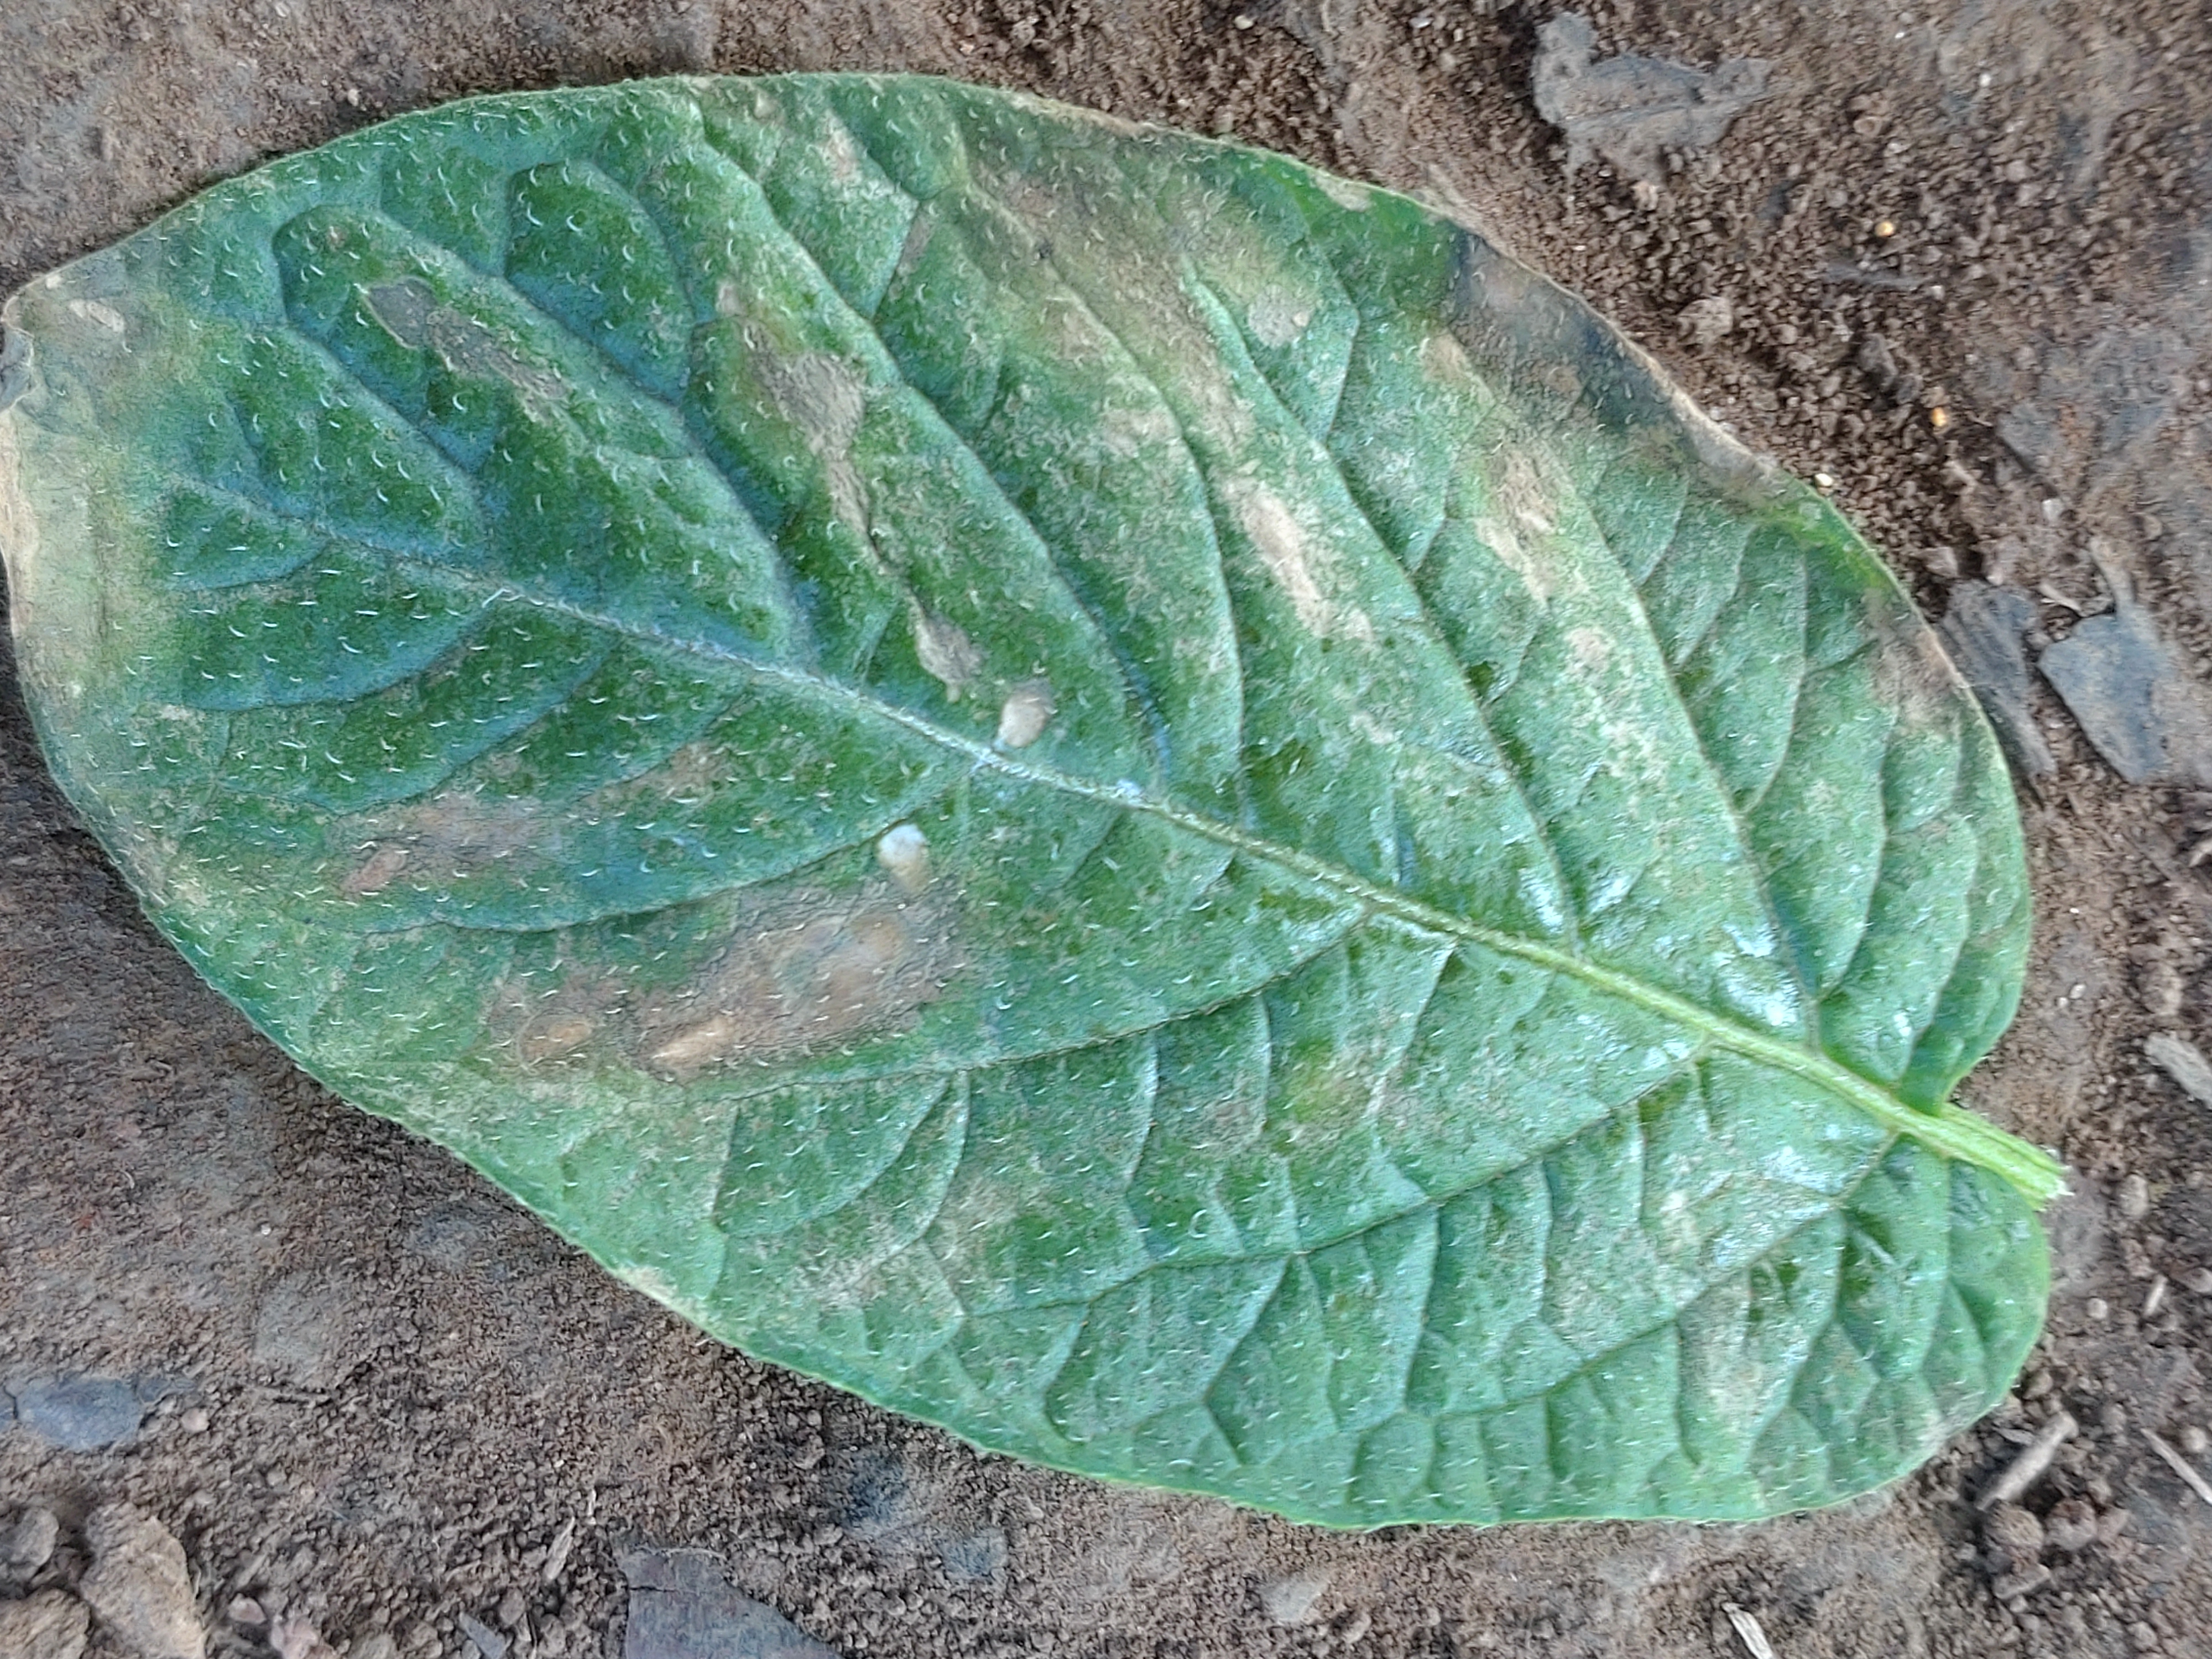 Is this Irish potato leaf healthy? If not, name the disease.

early blight
